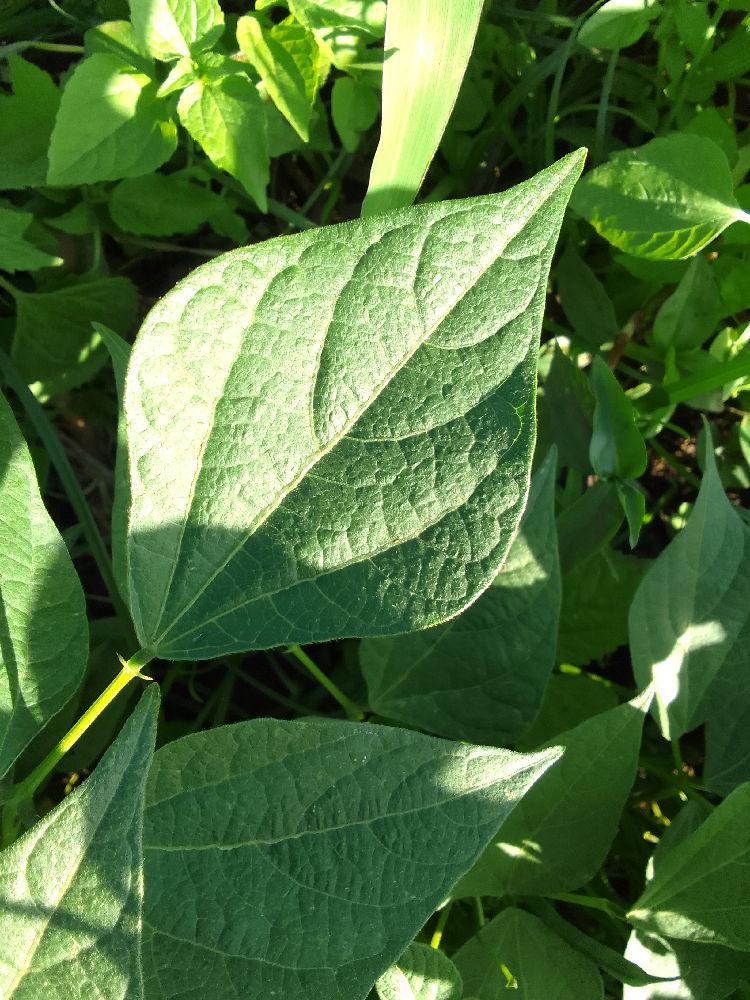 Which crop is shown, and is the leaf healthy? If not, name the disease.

common bean, healthy
